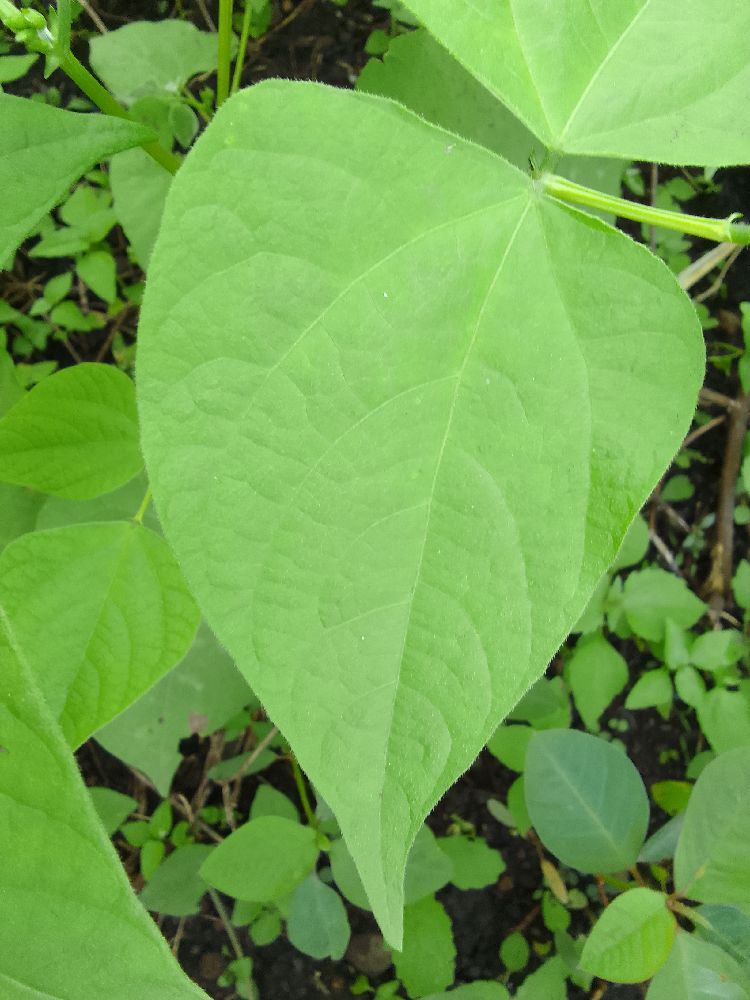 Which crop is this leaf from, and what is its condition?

common bean, healthy
